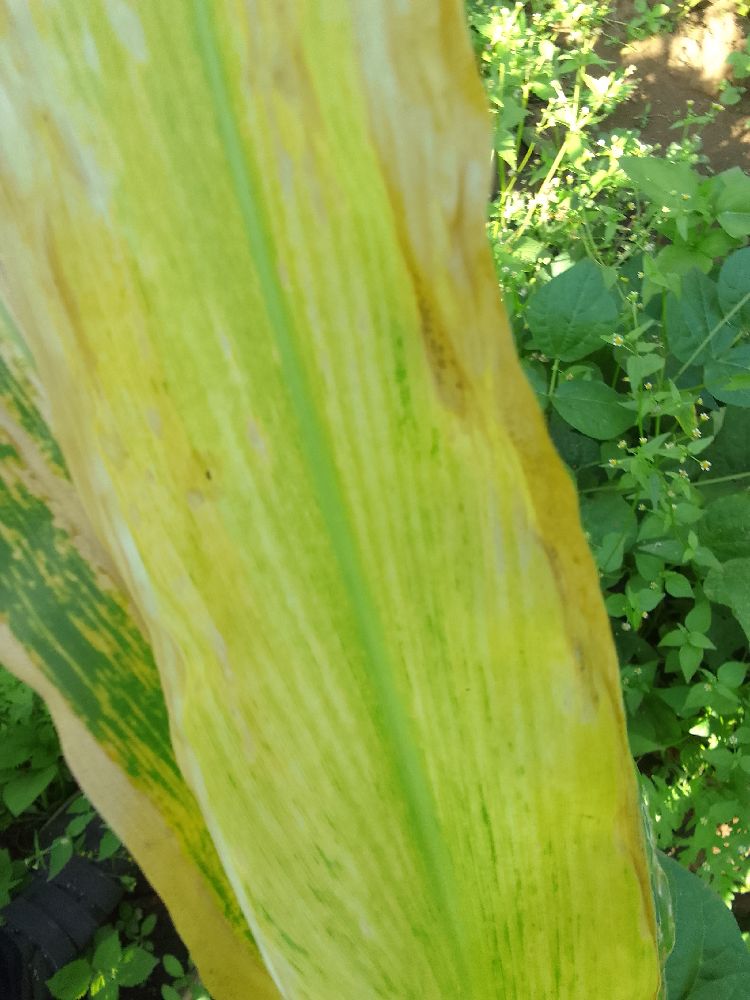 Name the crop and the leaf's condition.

maize, maize lethal necrosis
